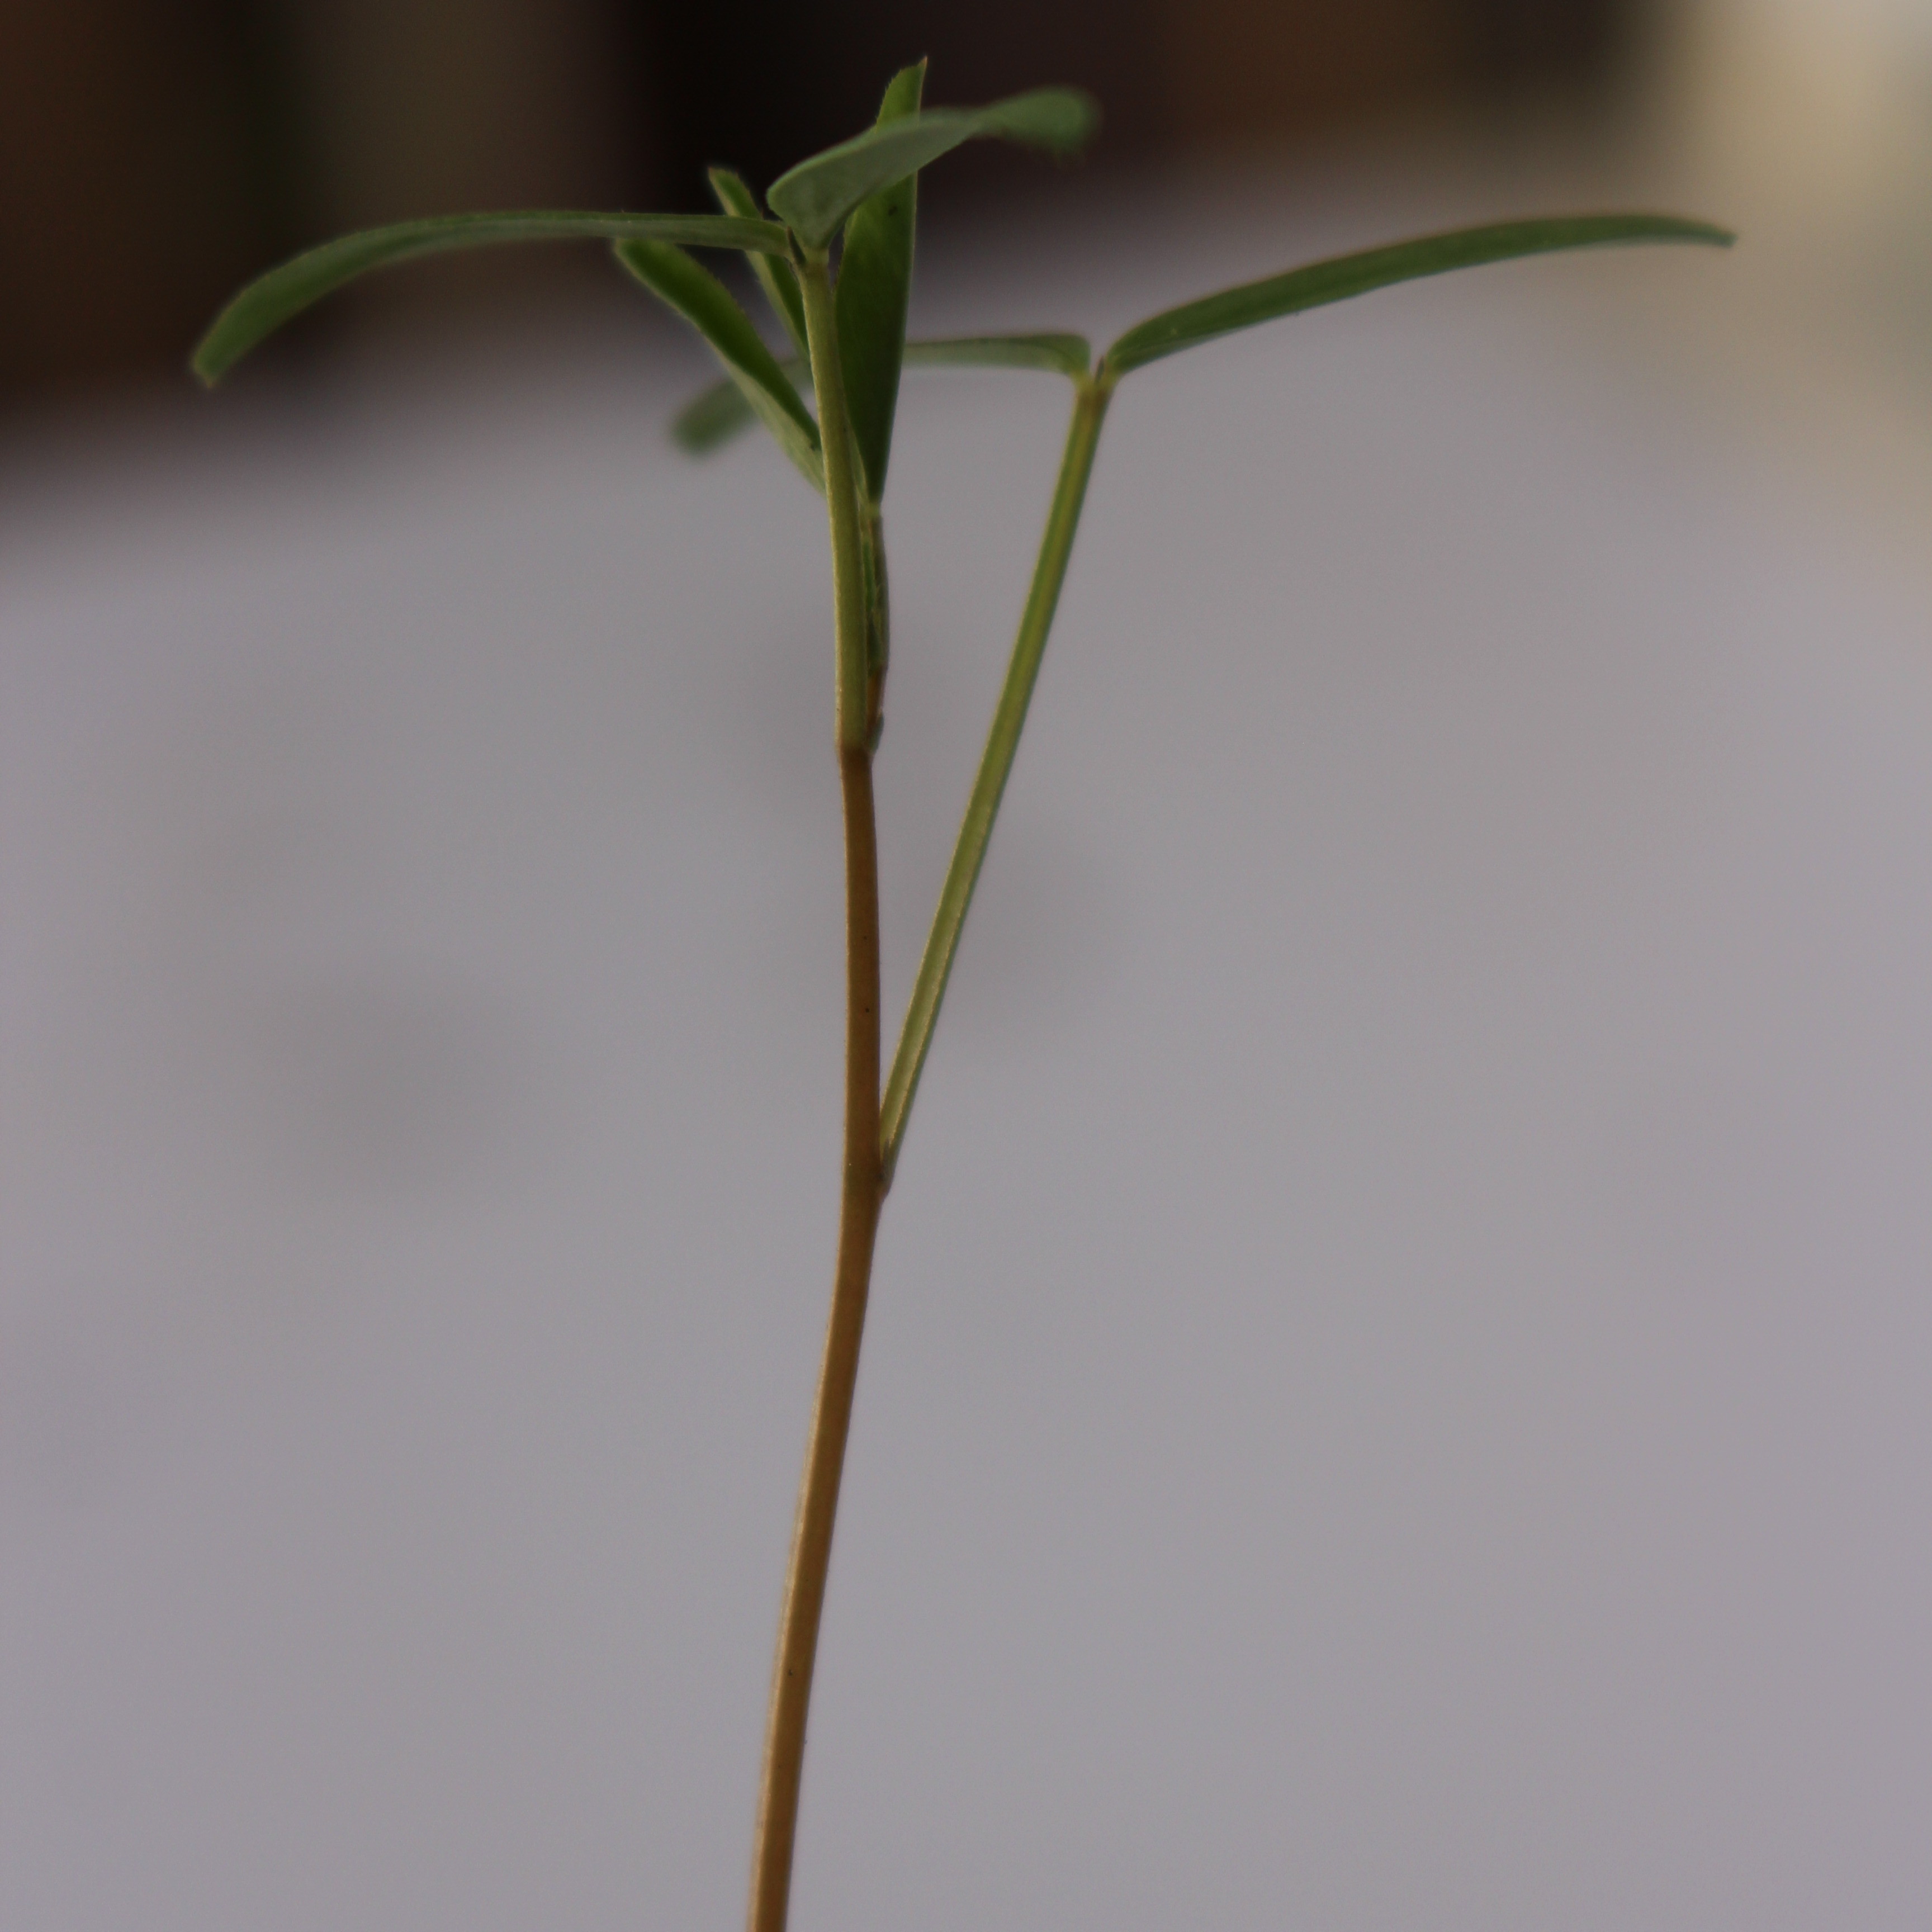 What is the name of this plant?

Vicia sativa
